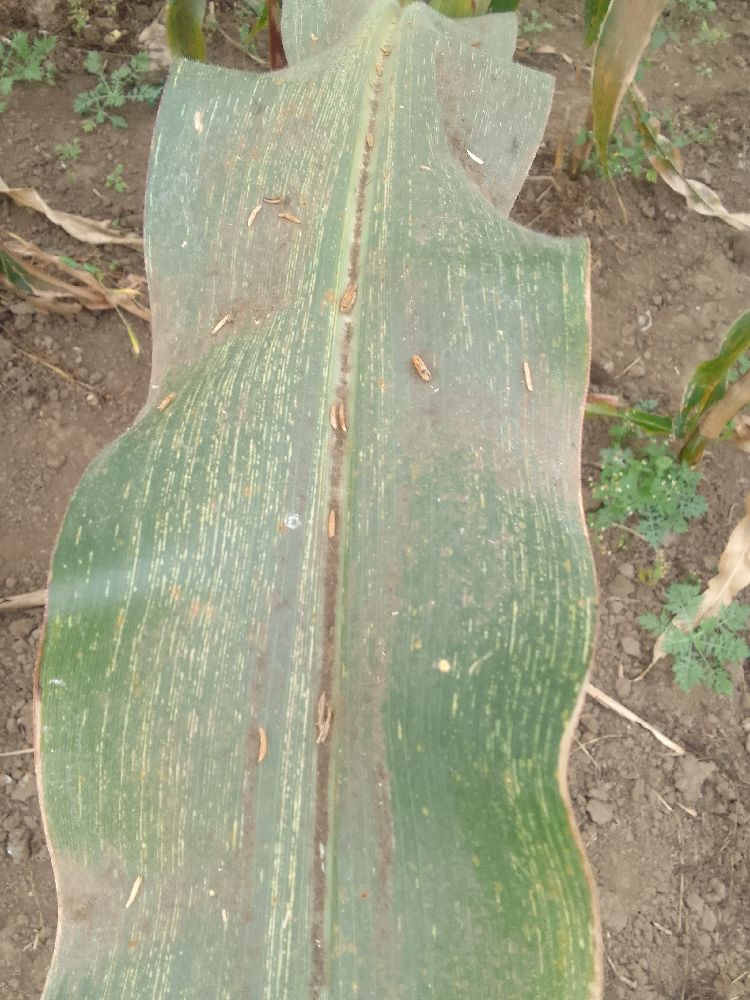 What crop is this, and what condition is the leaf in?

maize, maize streak virus
